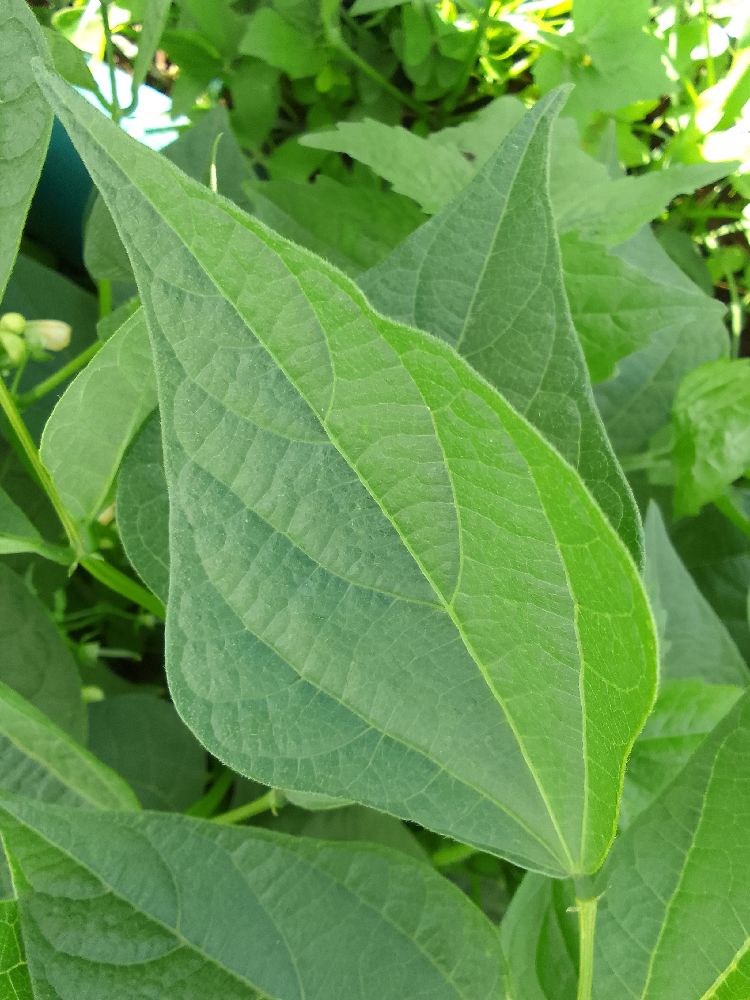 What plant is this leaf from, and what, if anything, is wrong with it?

common bean, healthy
